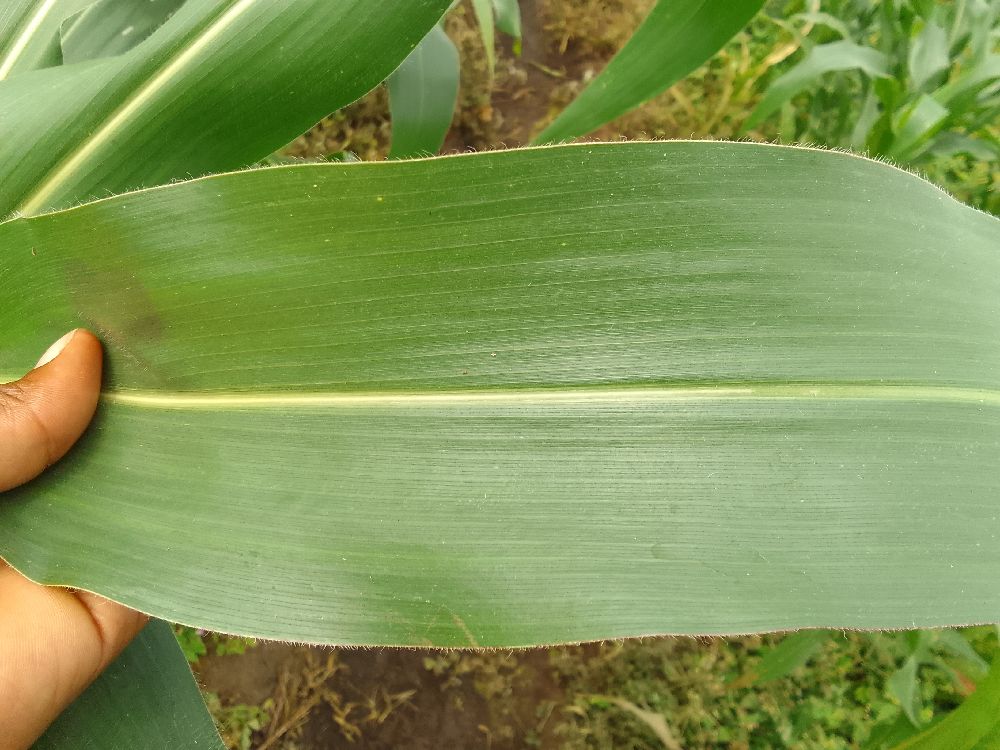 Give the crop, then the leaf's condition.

maize, healthy
